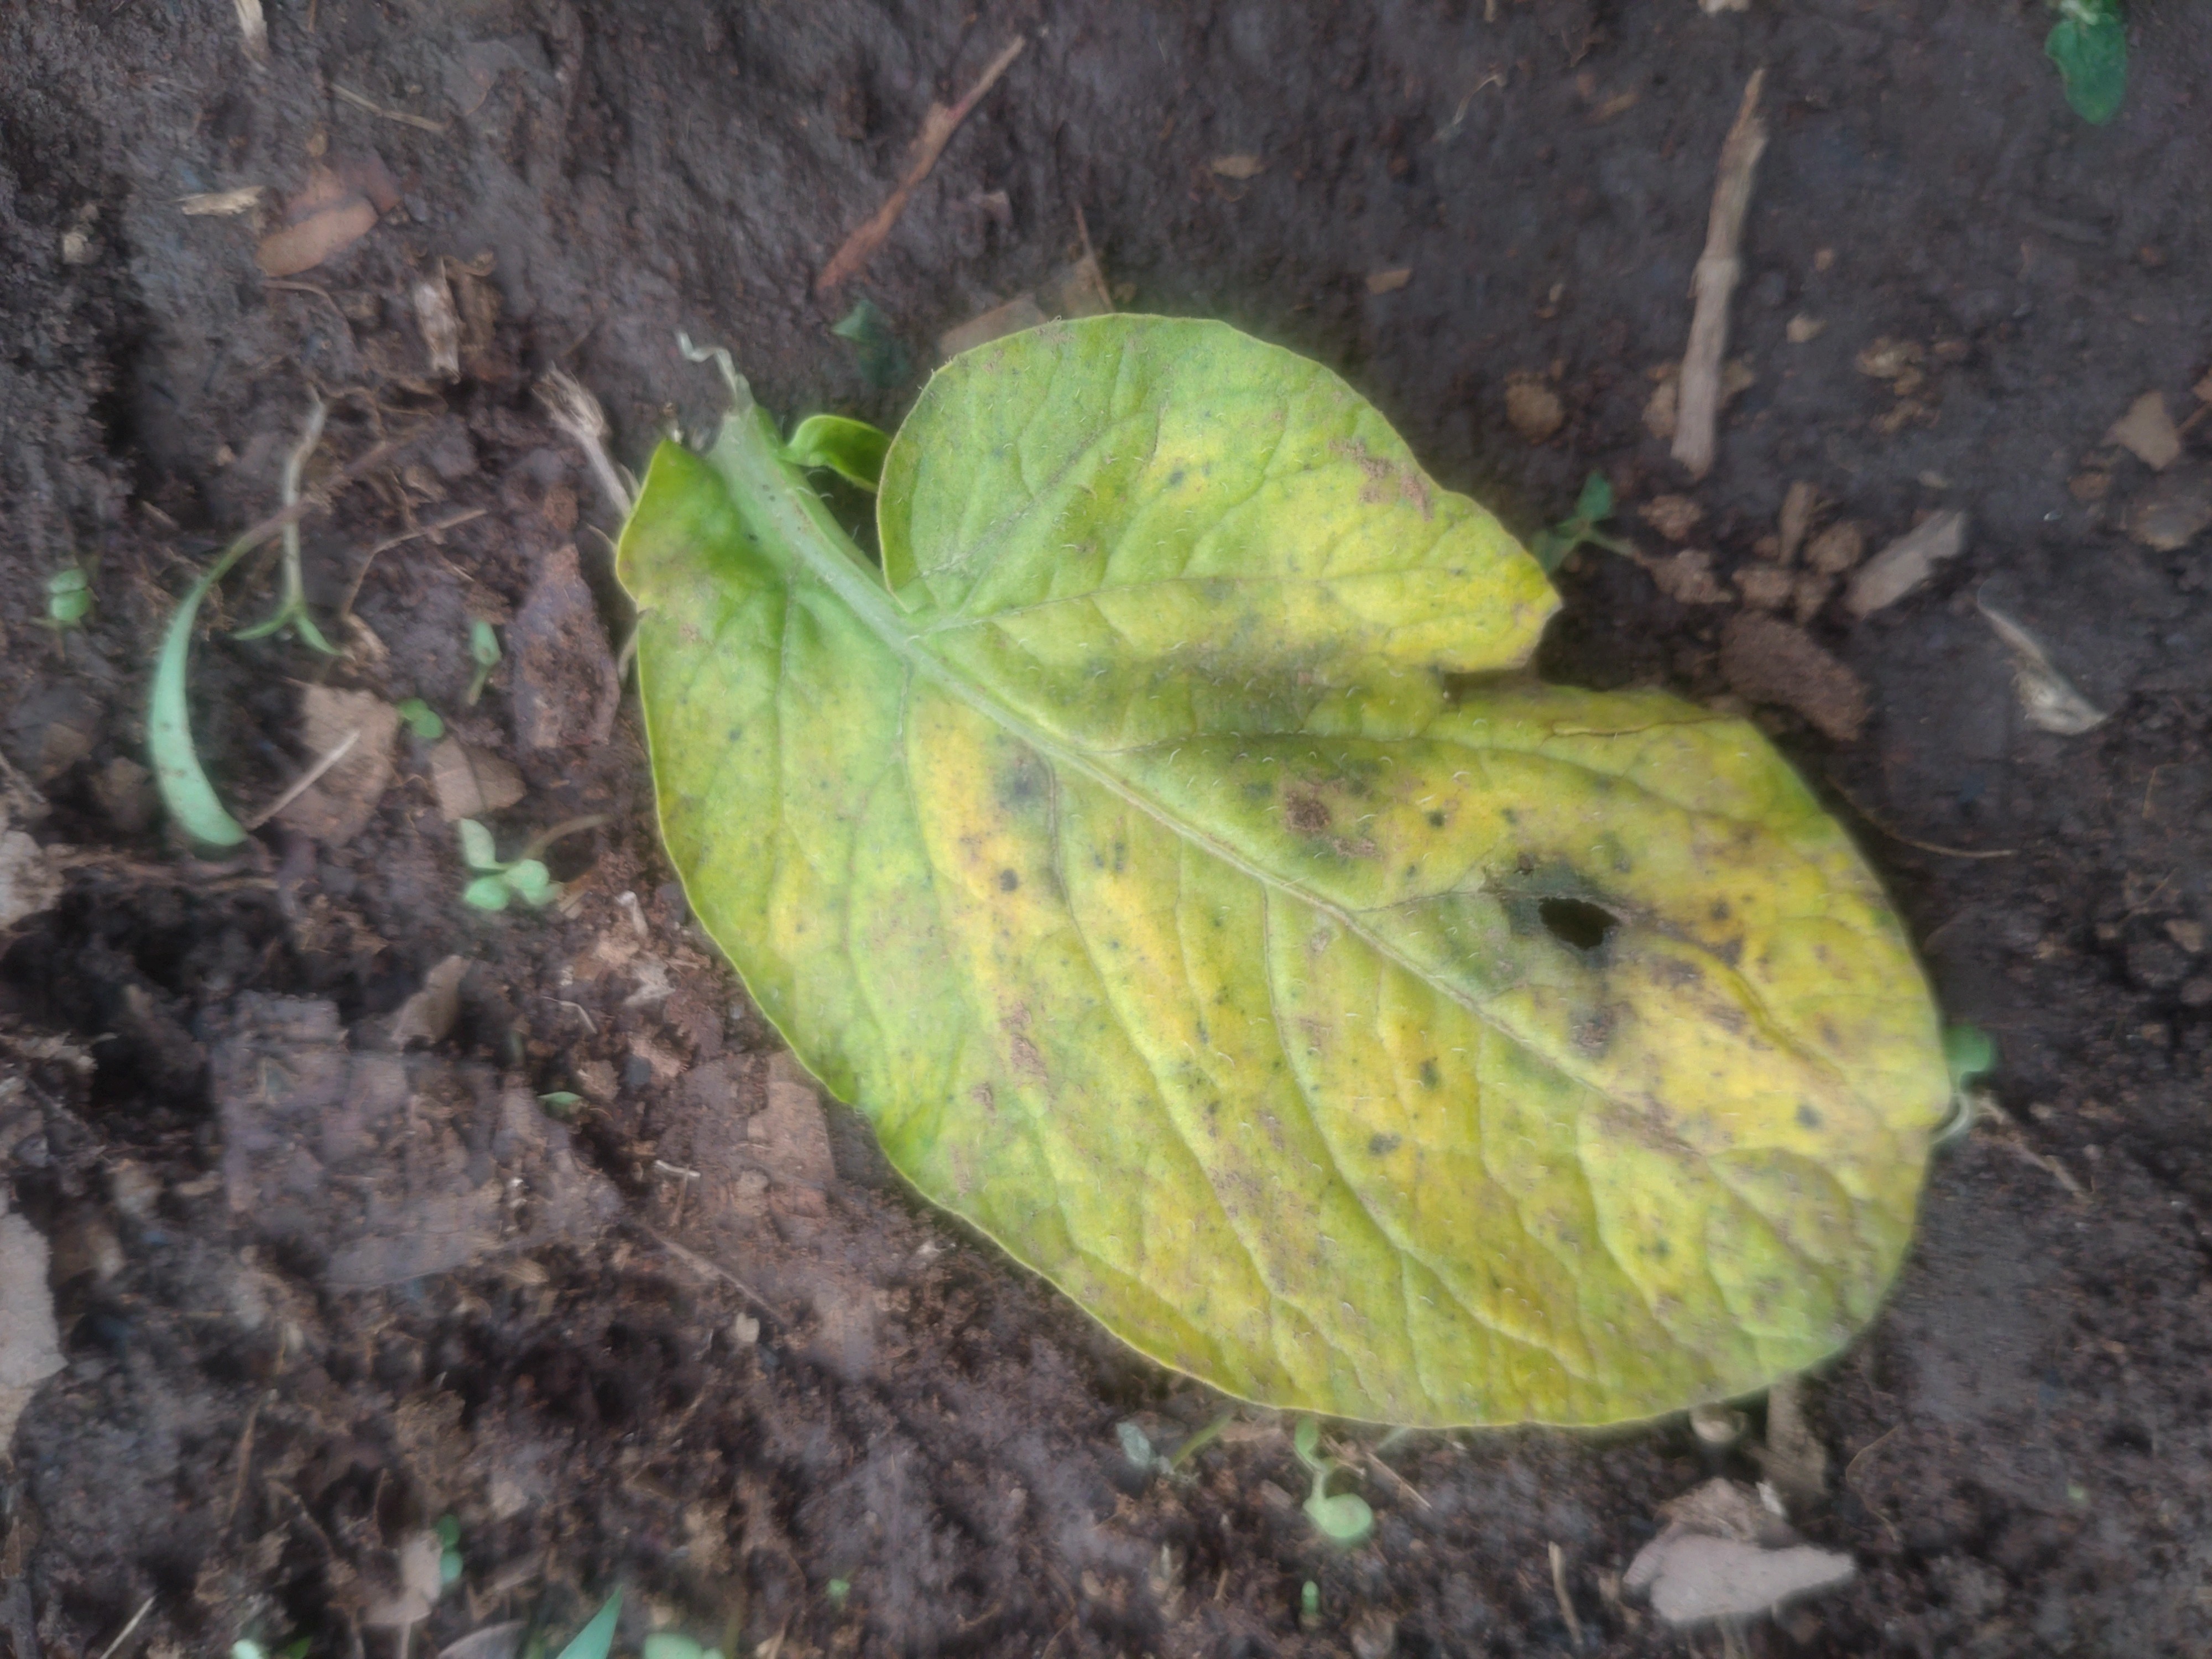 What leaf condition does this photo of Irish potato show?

late blight
